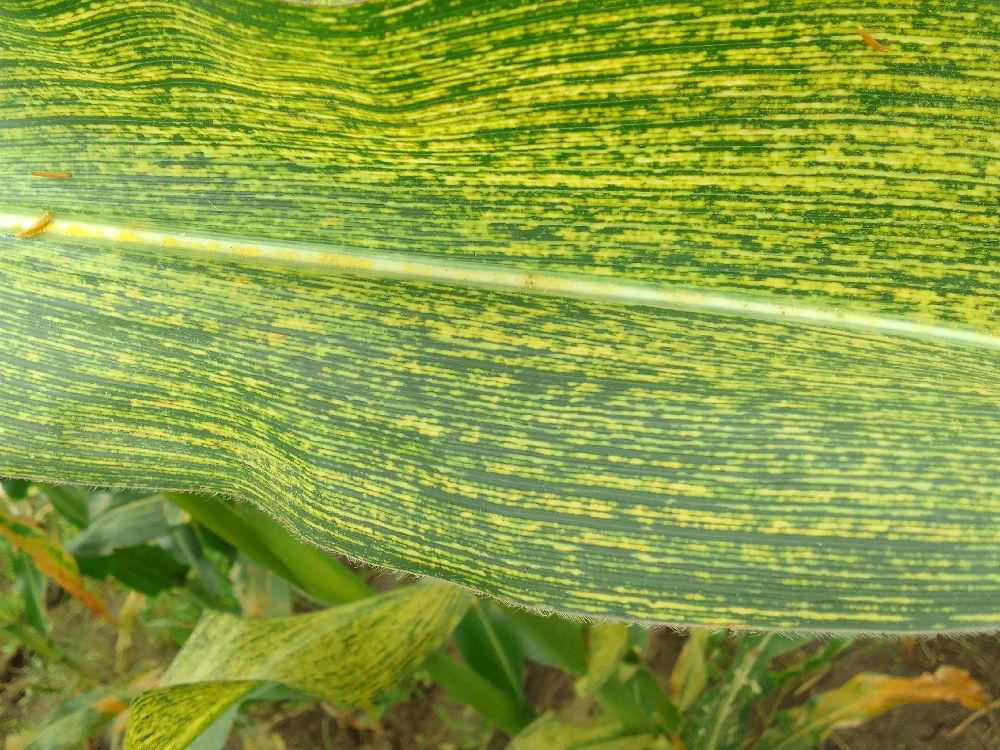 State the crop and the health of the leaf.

maize, maize streak virus
